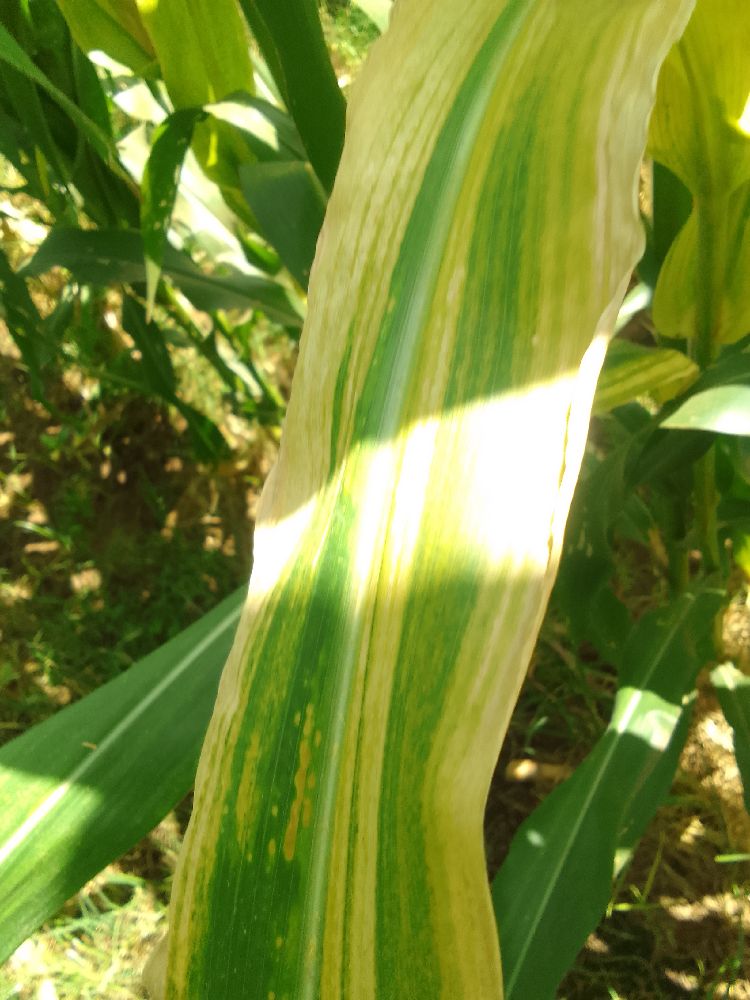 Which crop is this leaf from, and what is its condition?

maize, maize lethal necrosis
